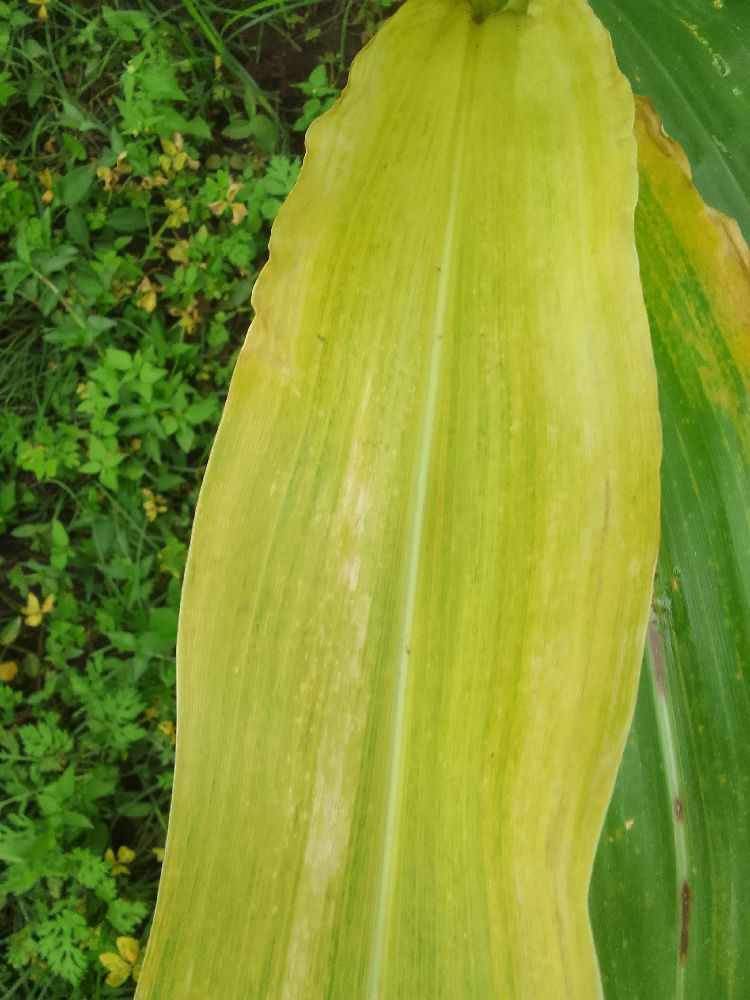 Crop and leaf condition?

maize, maize lethal necrosis
